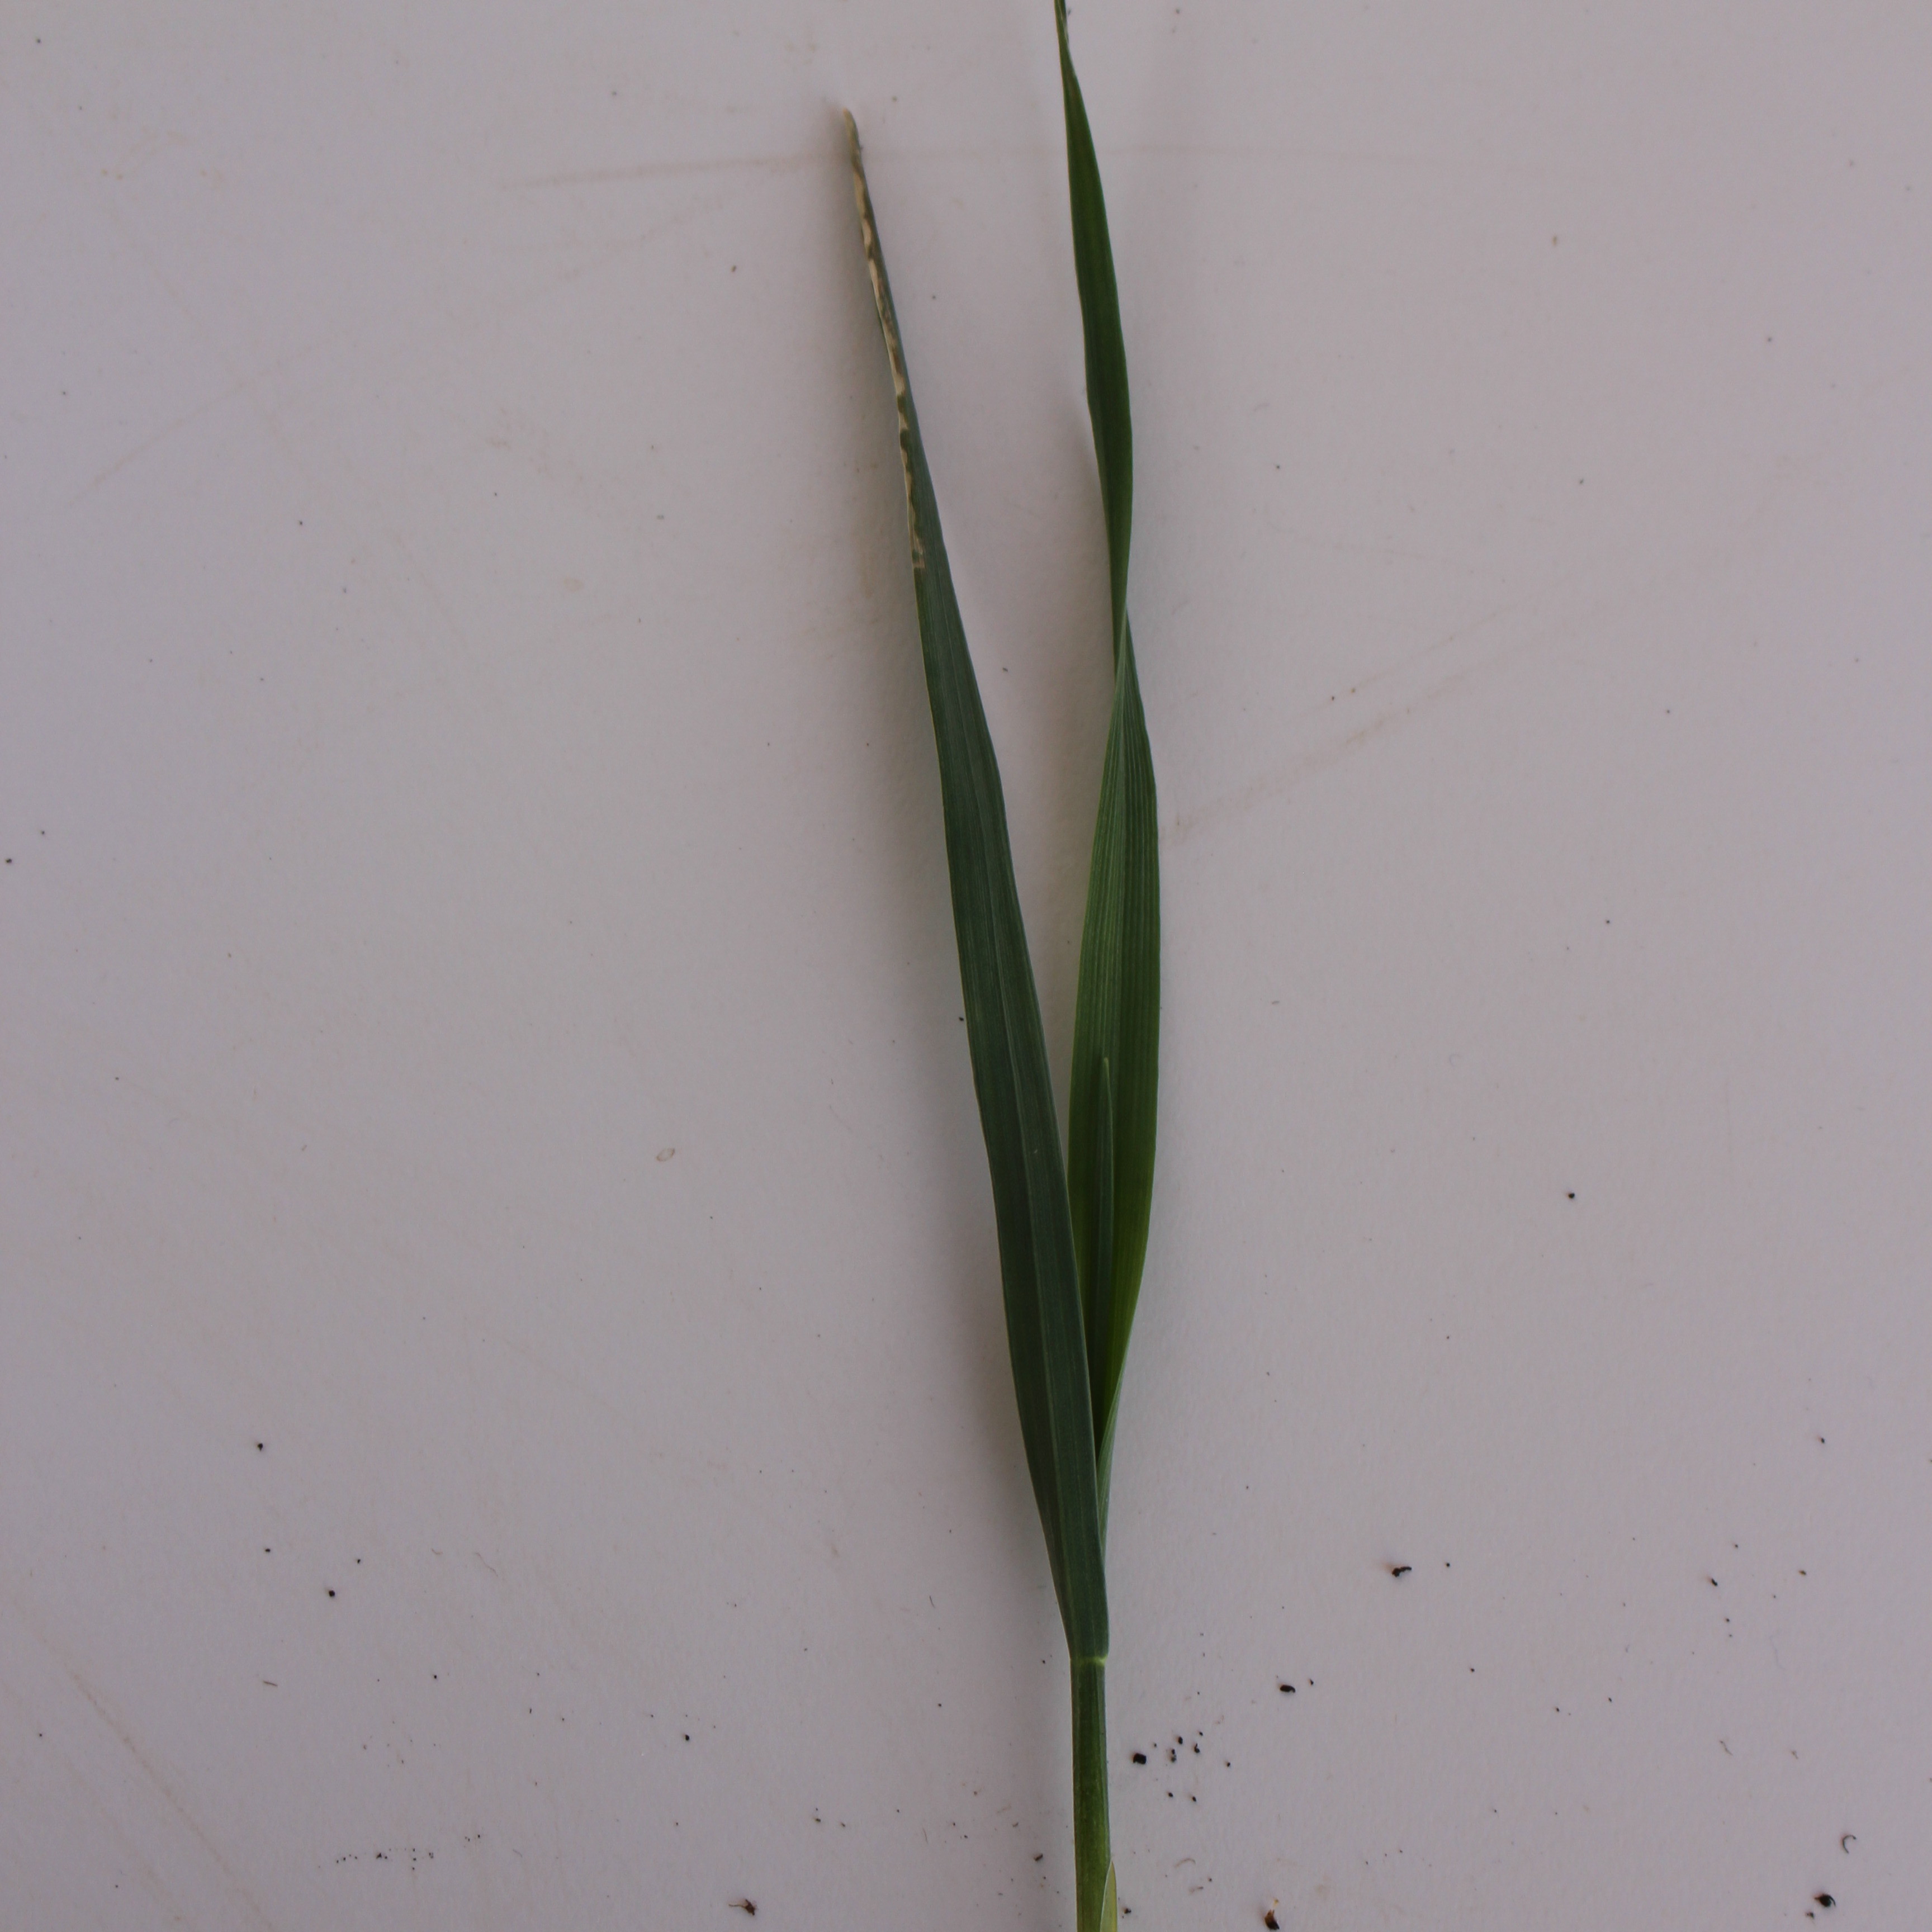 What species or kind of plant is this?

Avena sterilis
